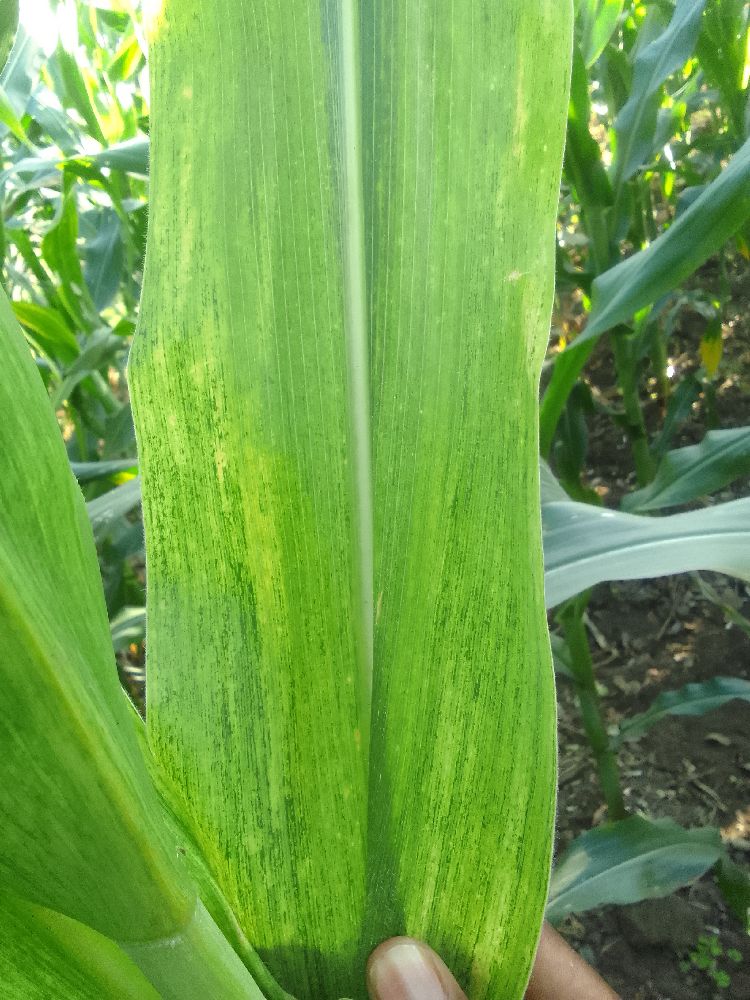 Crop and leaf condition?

maize, maize lethal necrosis
